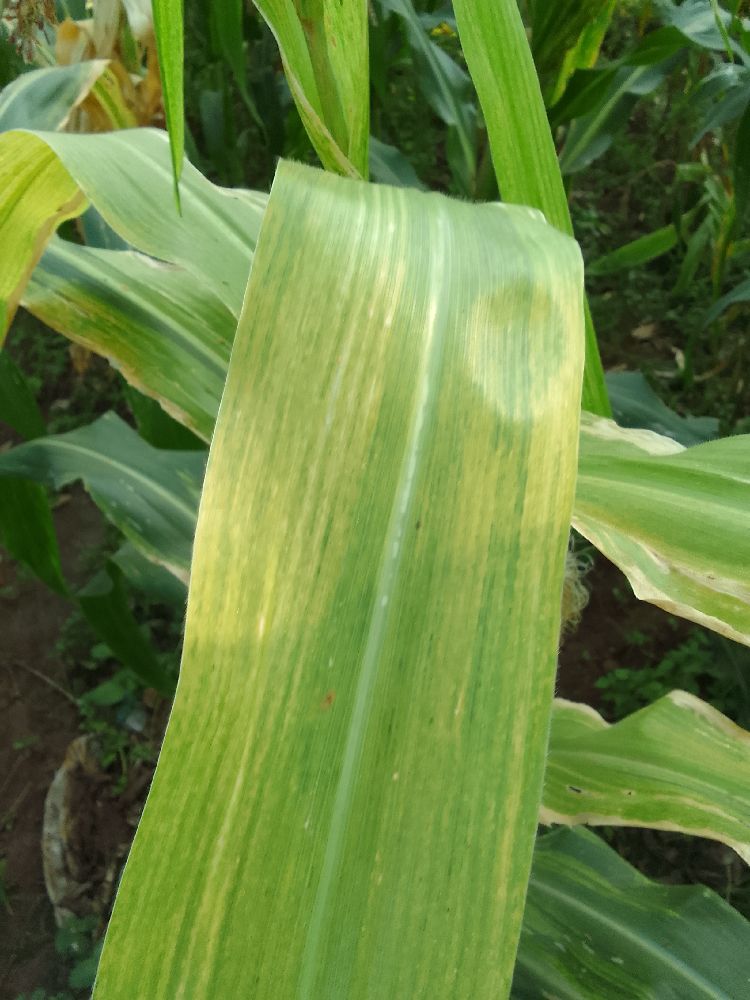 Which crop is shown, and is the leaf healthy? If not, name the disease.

maize, maize lethal necrosis
